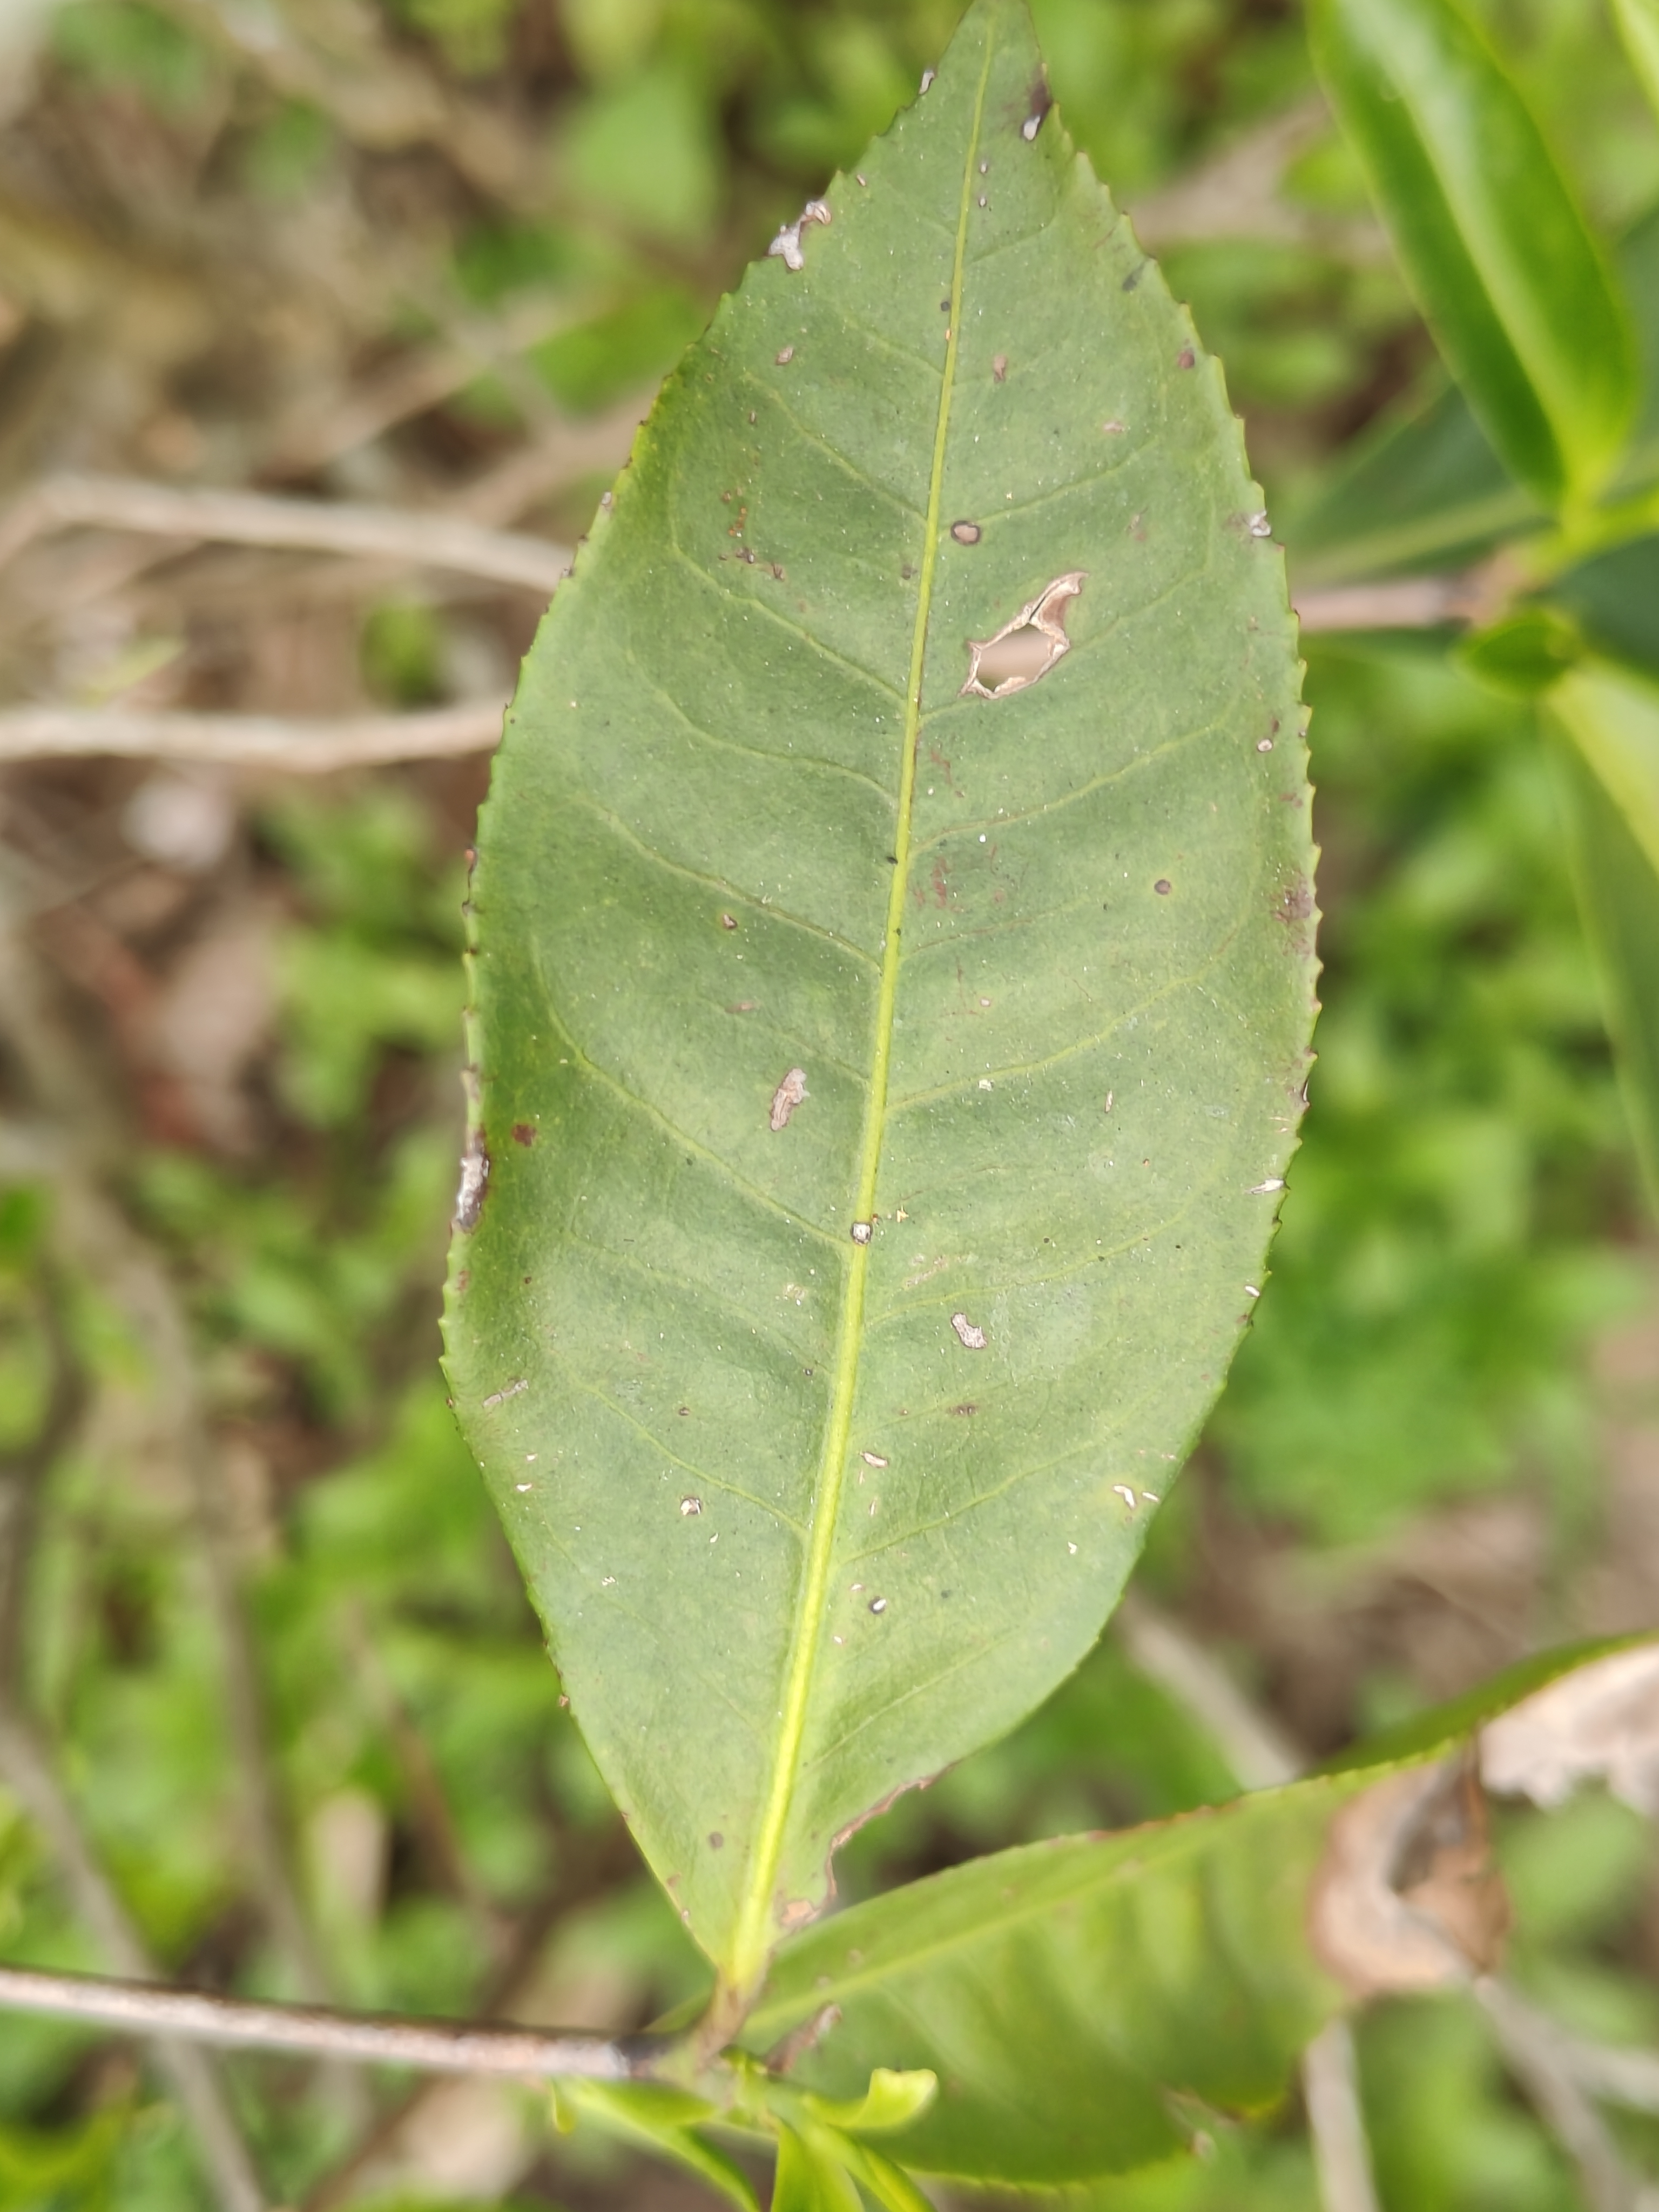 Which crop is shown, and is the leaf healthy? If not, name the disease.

tea, red rust
